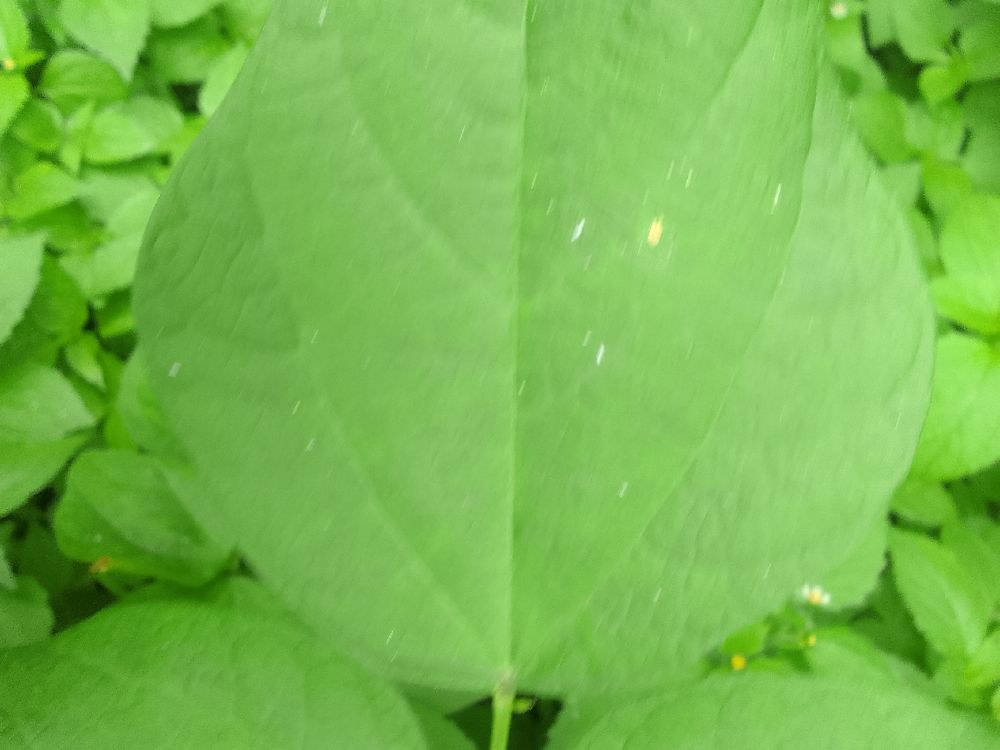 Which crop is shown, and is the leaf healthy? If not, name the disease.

common bean, healthy
